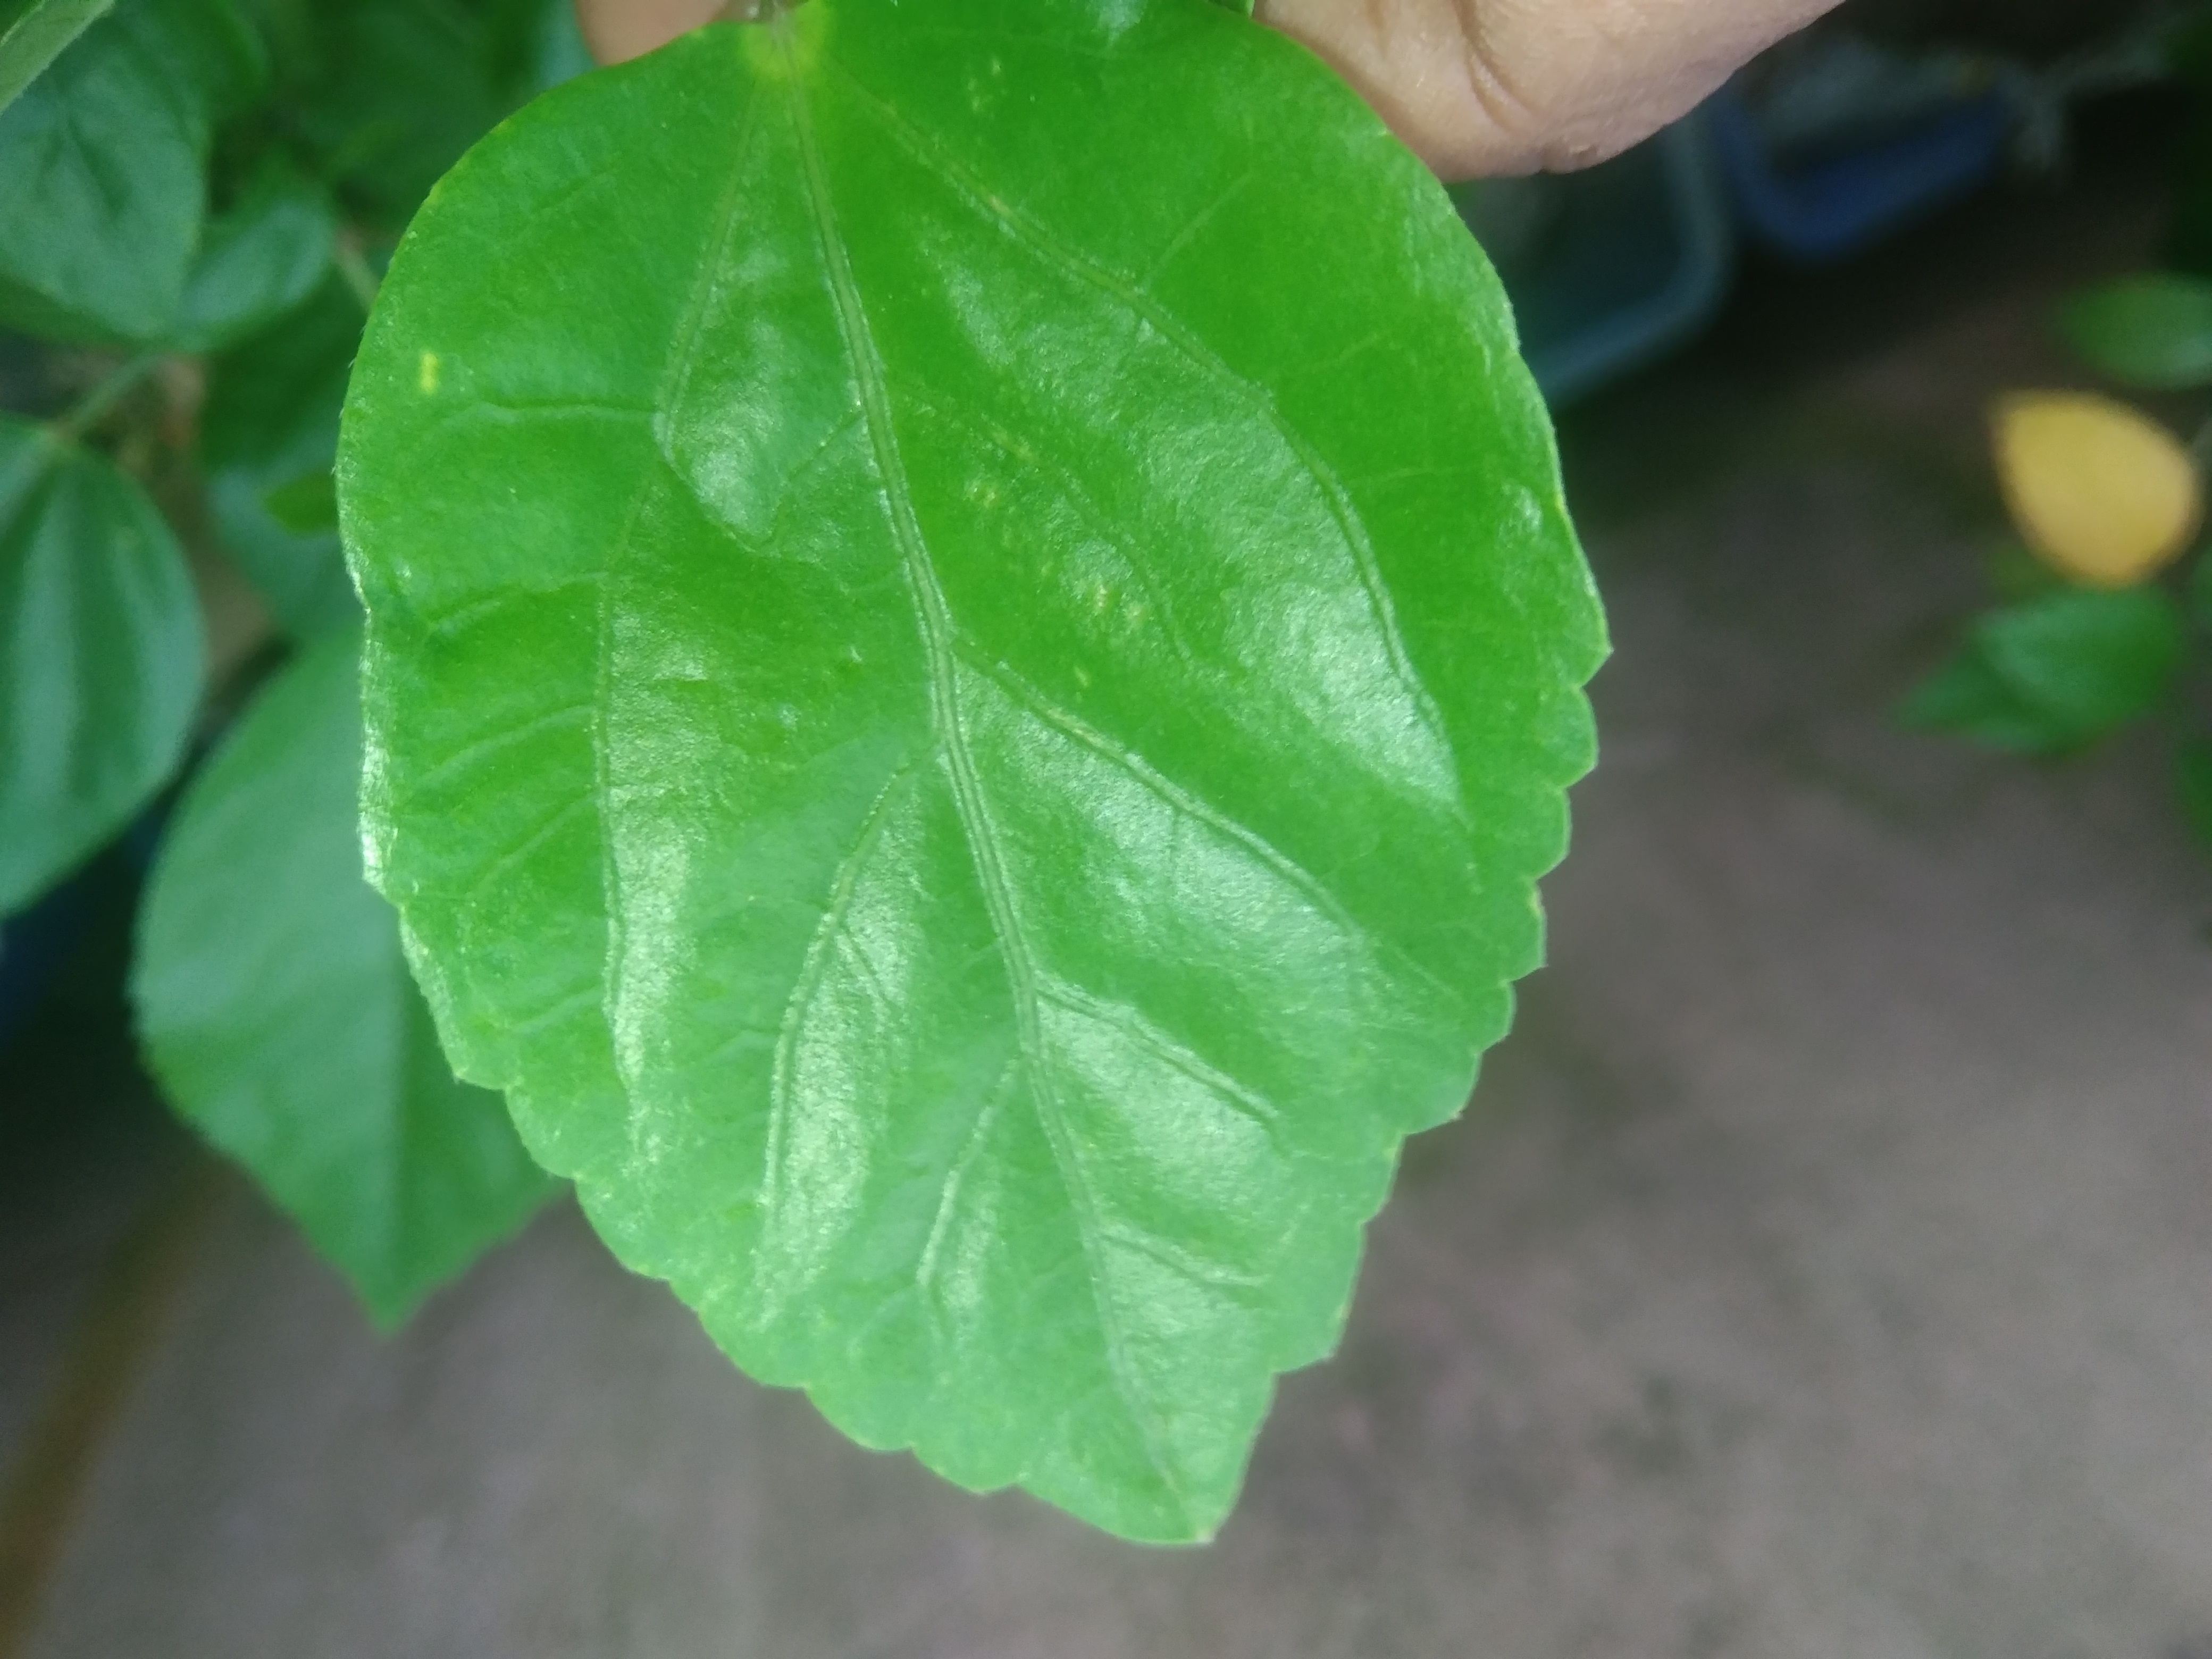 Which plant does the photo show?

hibiscus
